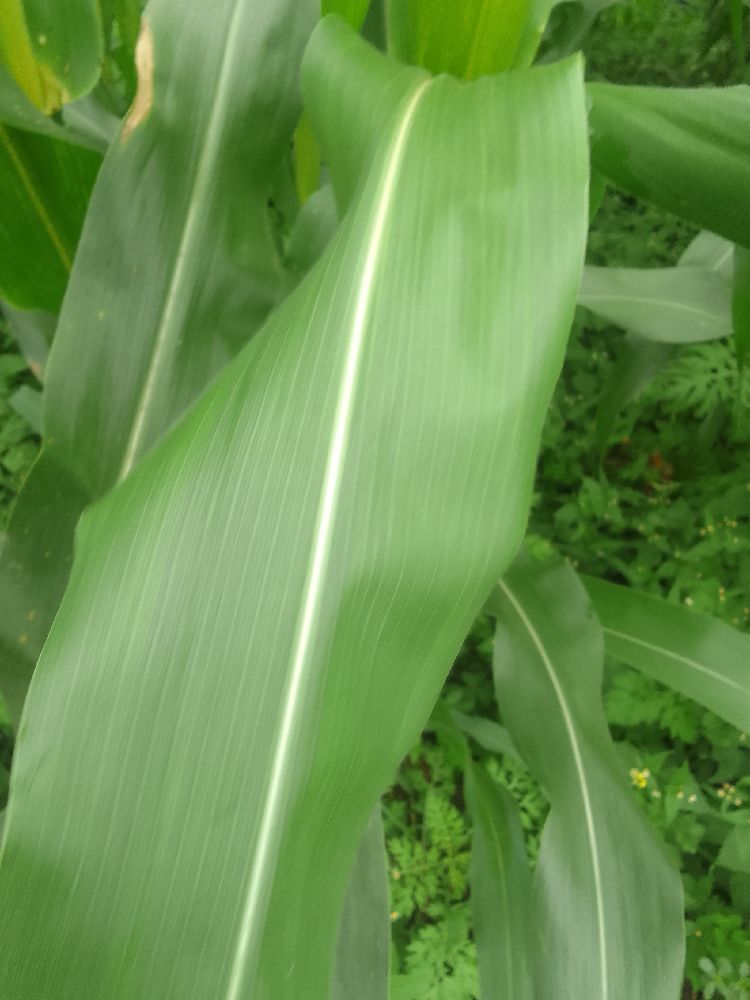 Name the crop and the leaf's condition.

maize, healthy
